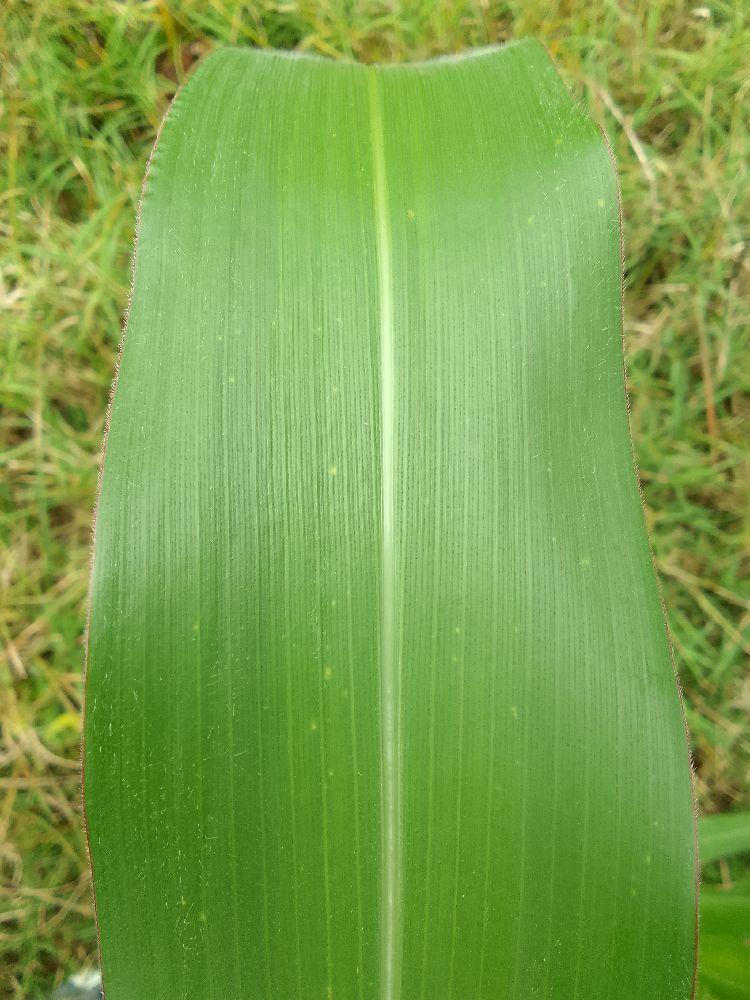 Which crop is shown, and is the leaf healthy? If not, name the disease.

maize, healthy
